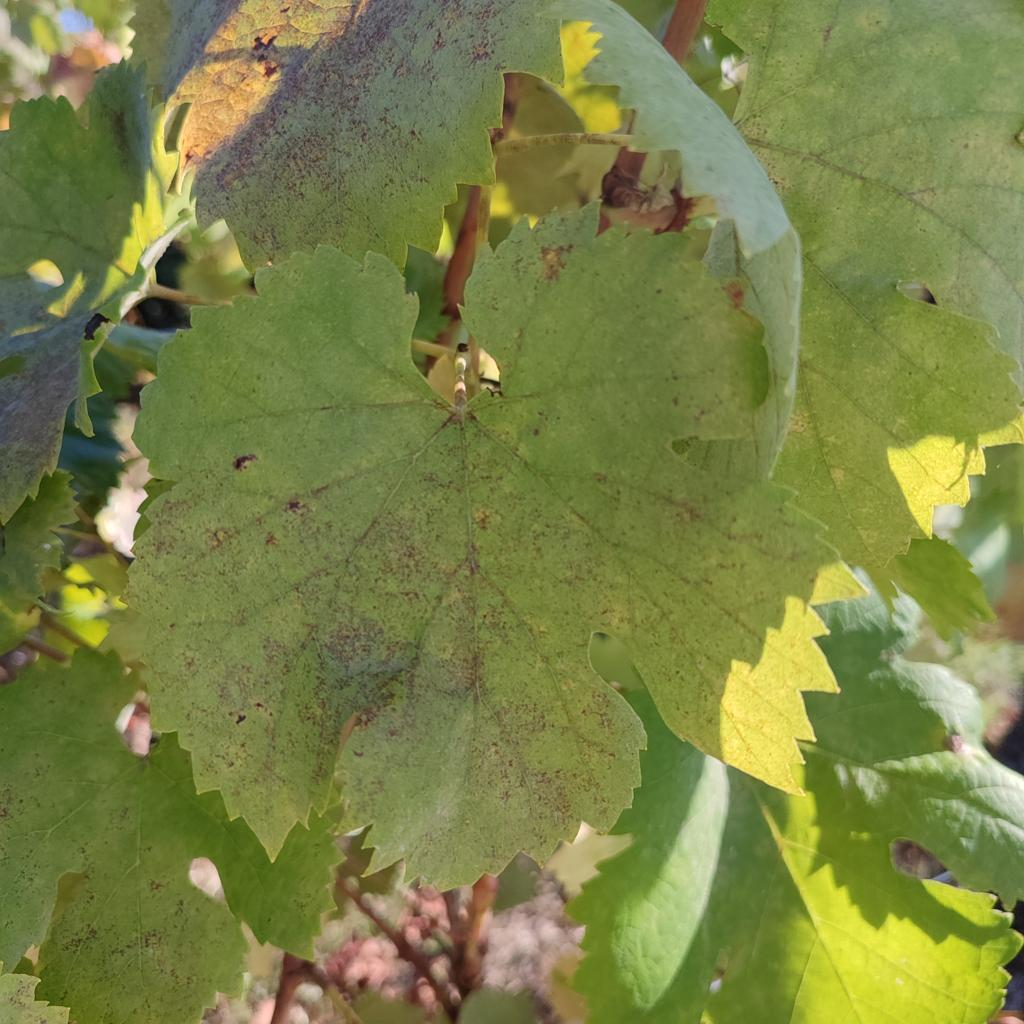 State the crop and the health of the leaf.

grapevine, powdery mildew
